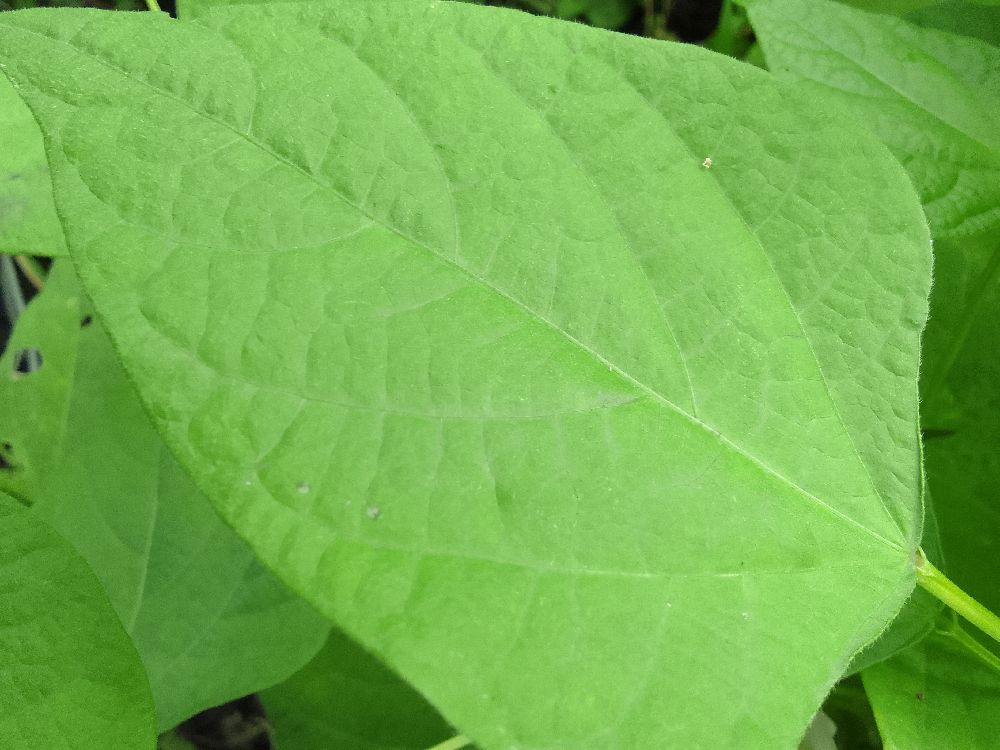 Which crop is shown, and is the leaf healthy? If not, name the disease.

common bean, healthy
